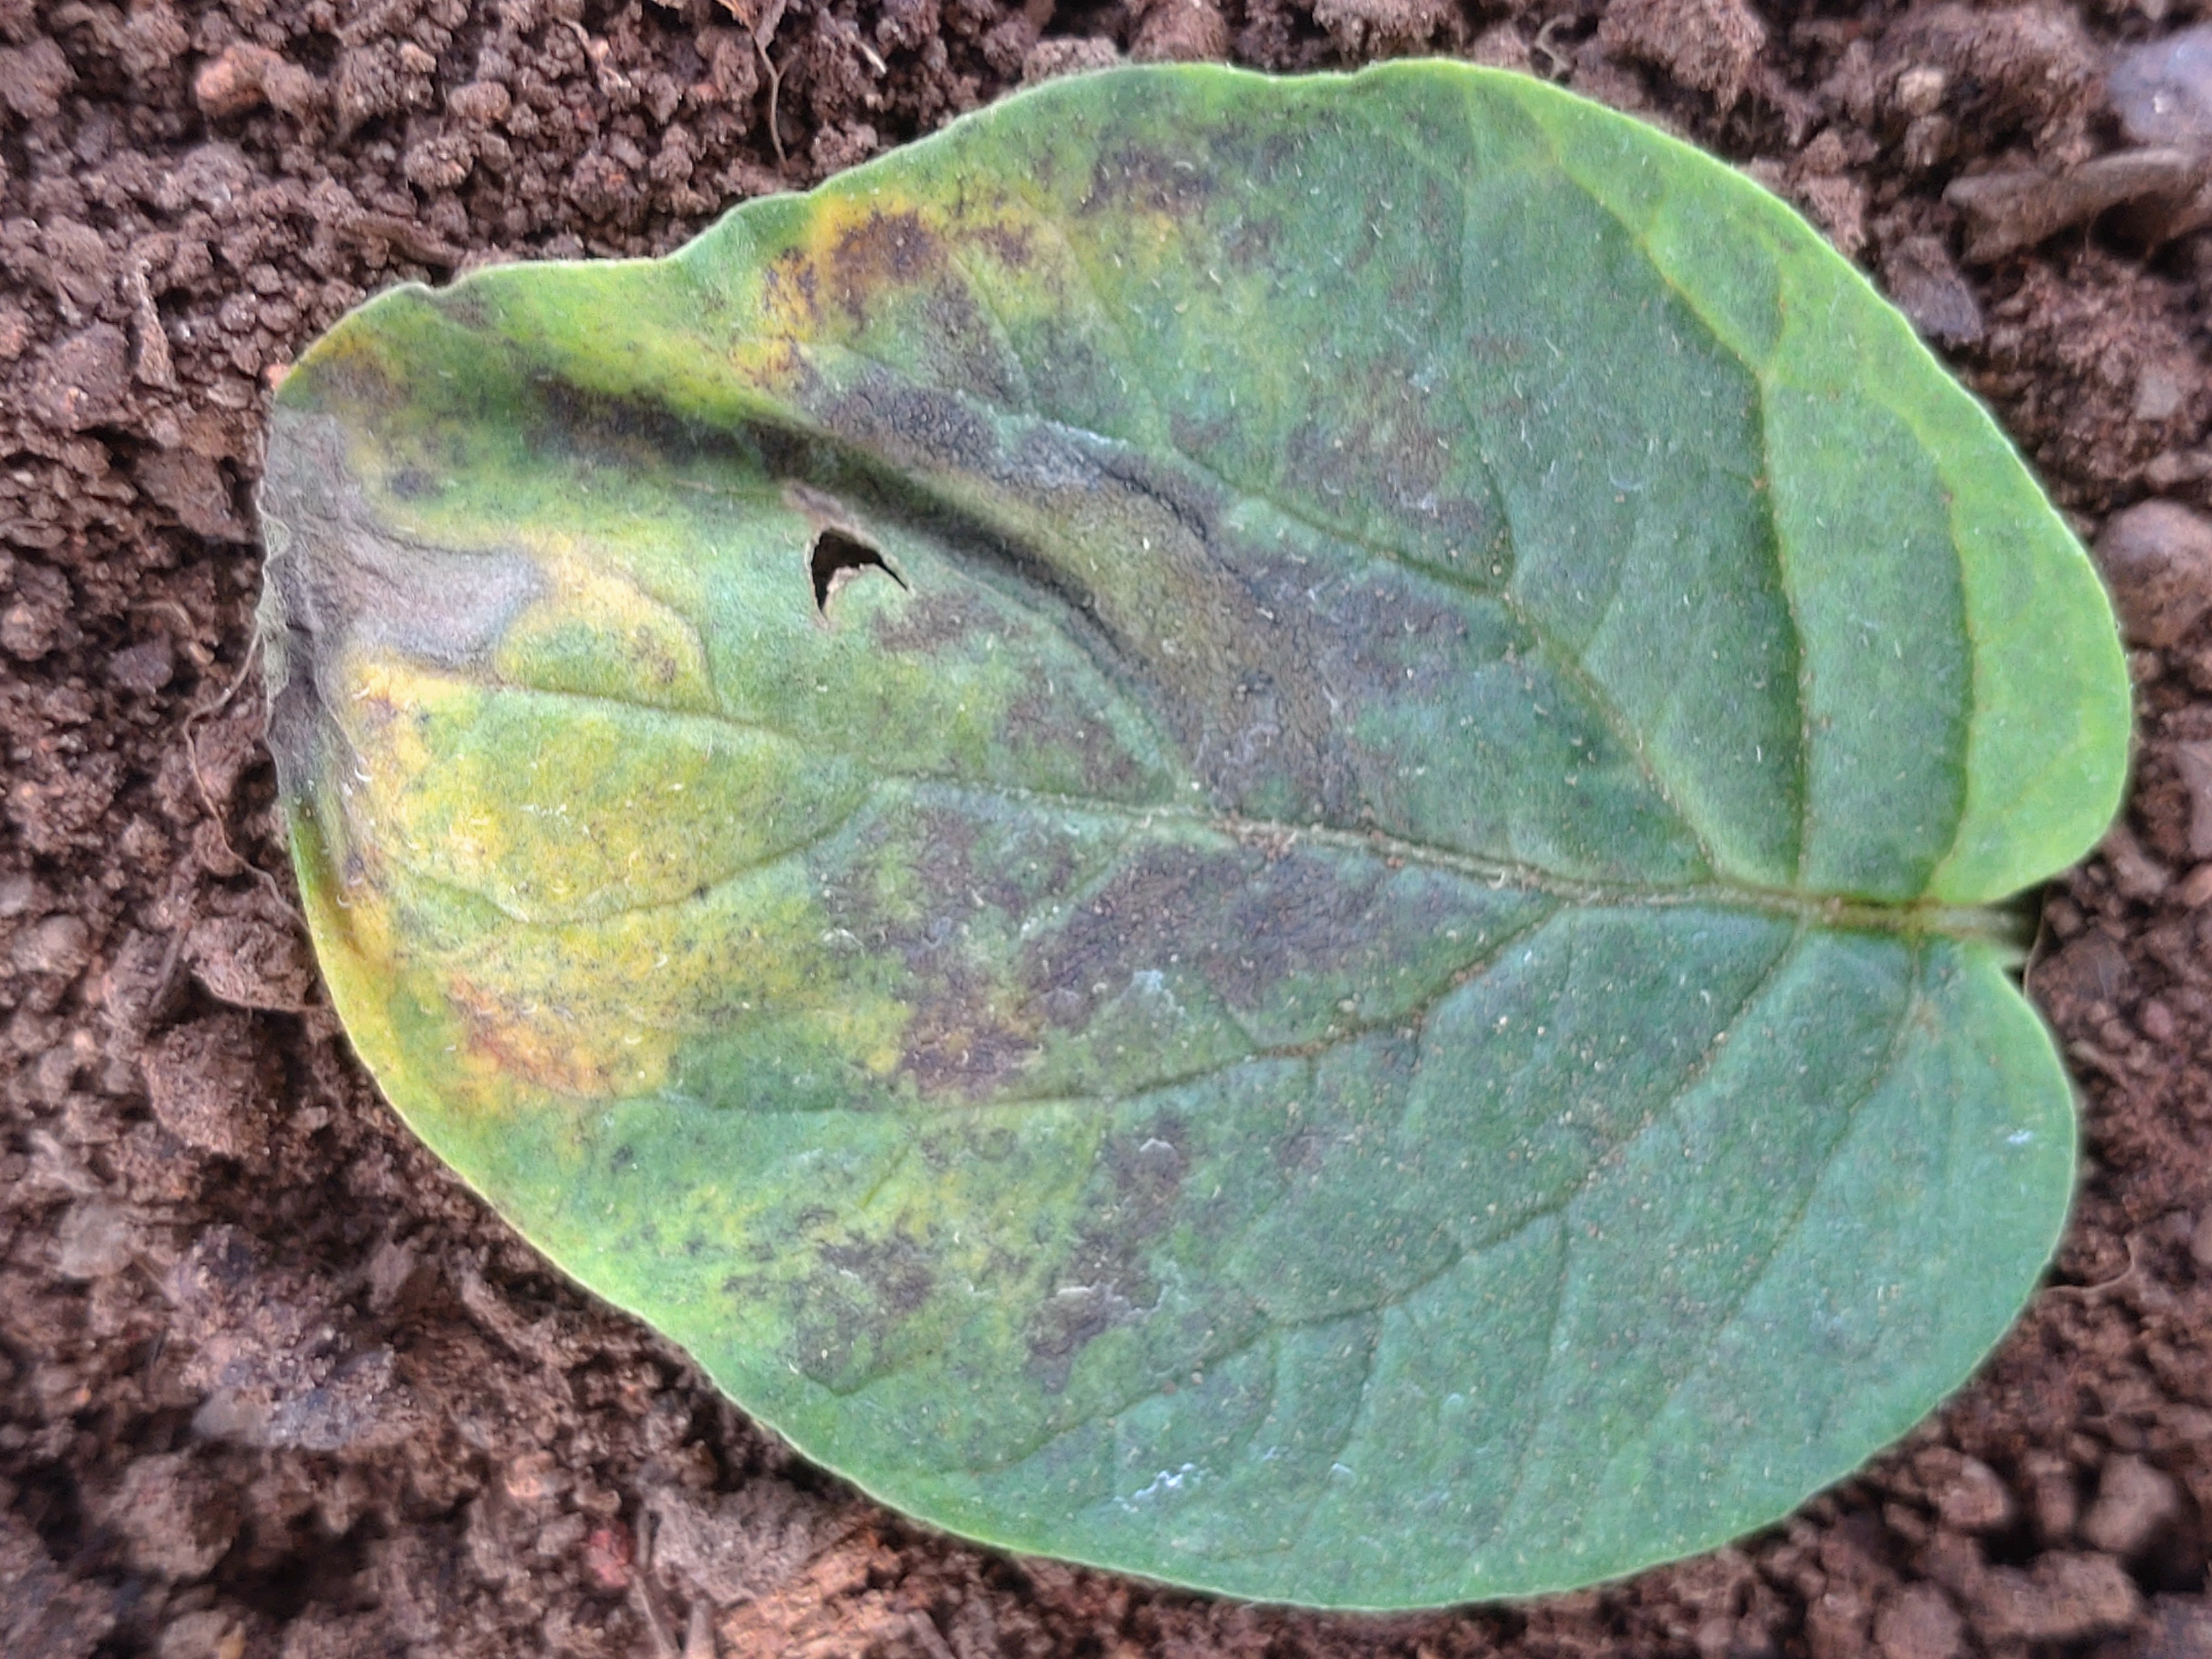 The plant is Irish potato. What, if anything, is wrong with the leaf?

late blight
